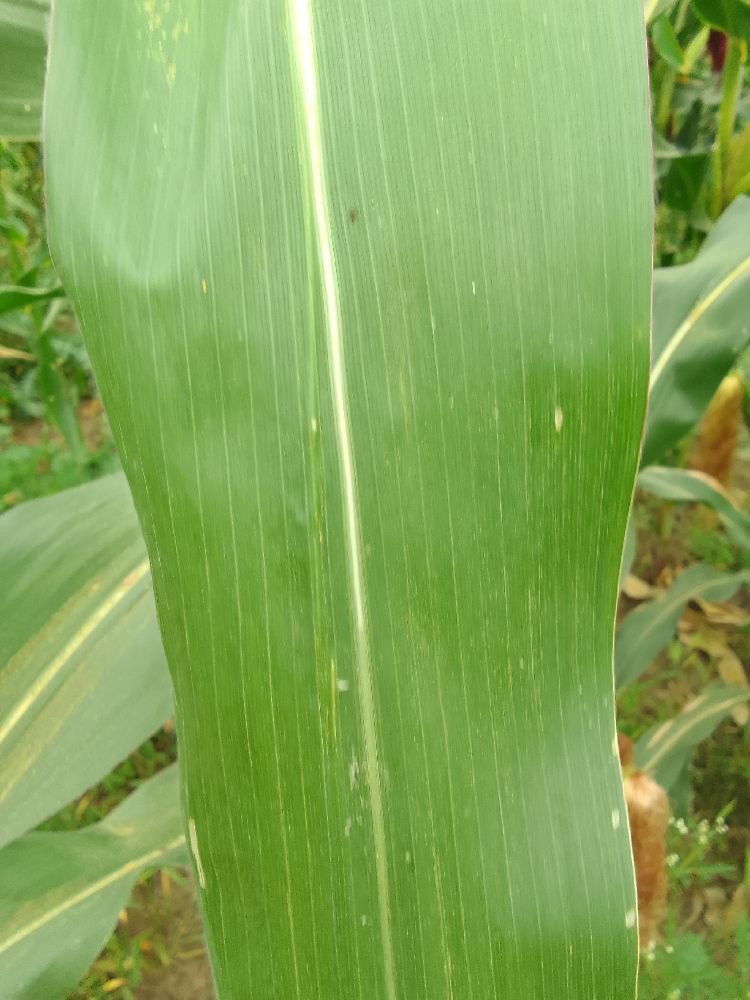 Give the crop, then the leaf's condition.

maize, healthy
